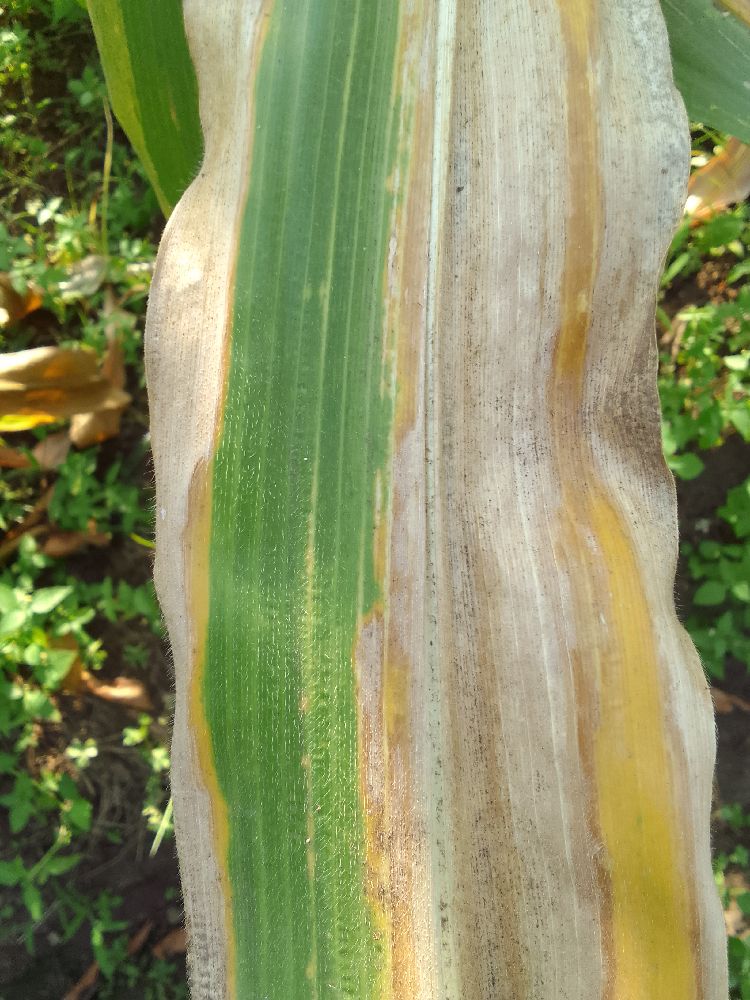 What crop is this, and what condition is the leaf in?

maize, maize lethal necrosis
